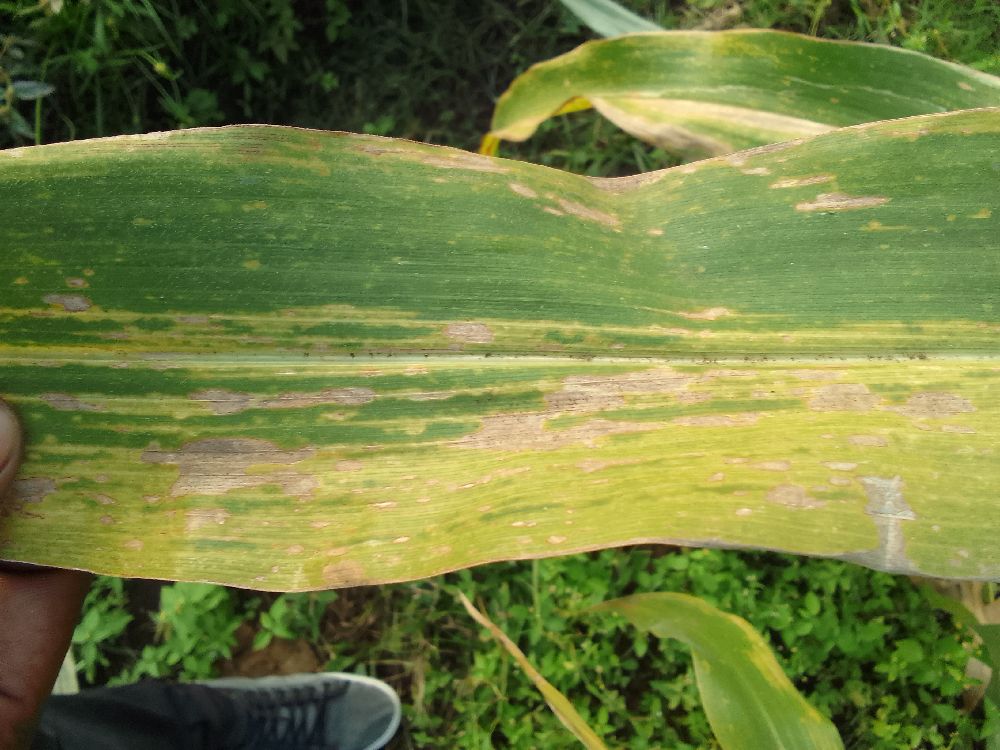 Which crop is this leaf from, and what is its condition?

maize, maize lethal necrosis
